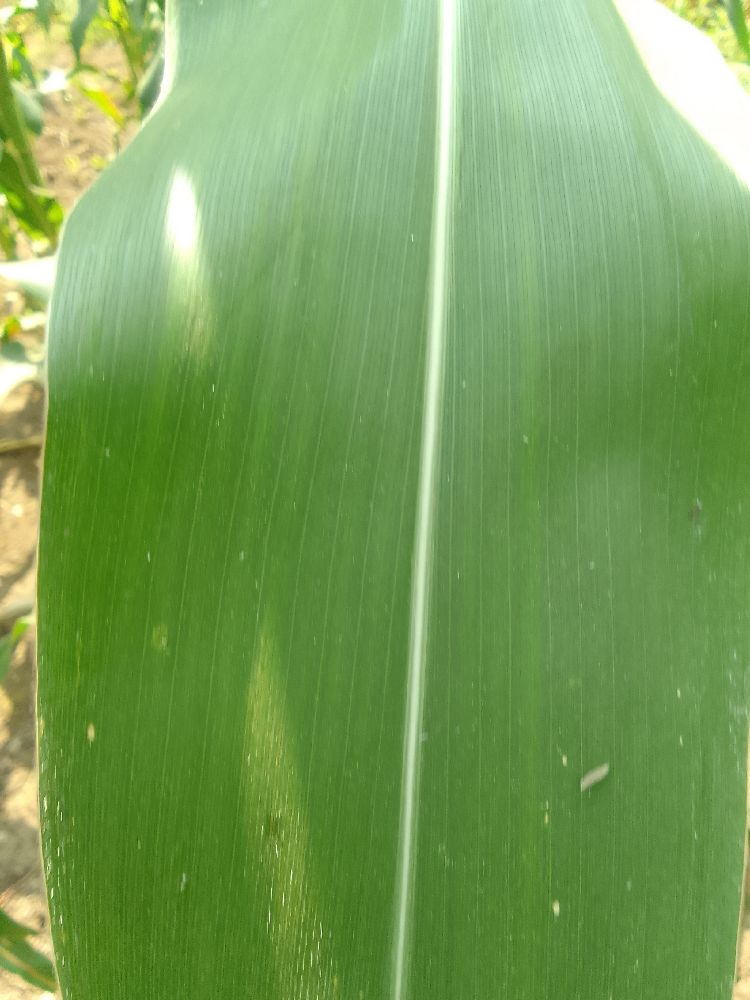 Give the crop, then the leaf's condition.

maize, healthy
